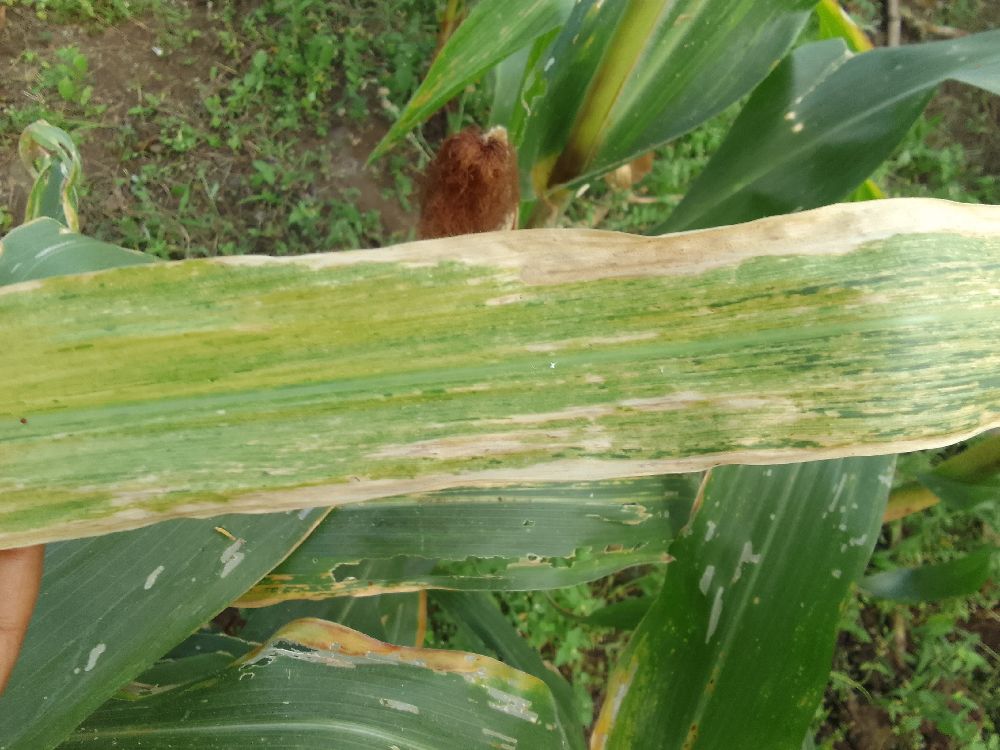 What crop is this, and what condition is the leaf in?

maize, maize lethal necrosis
